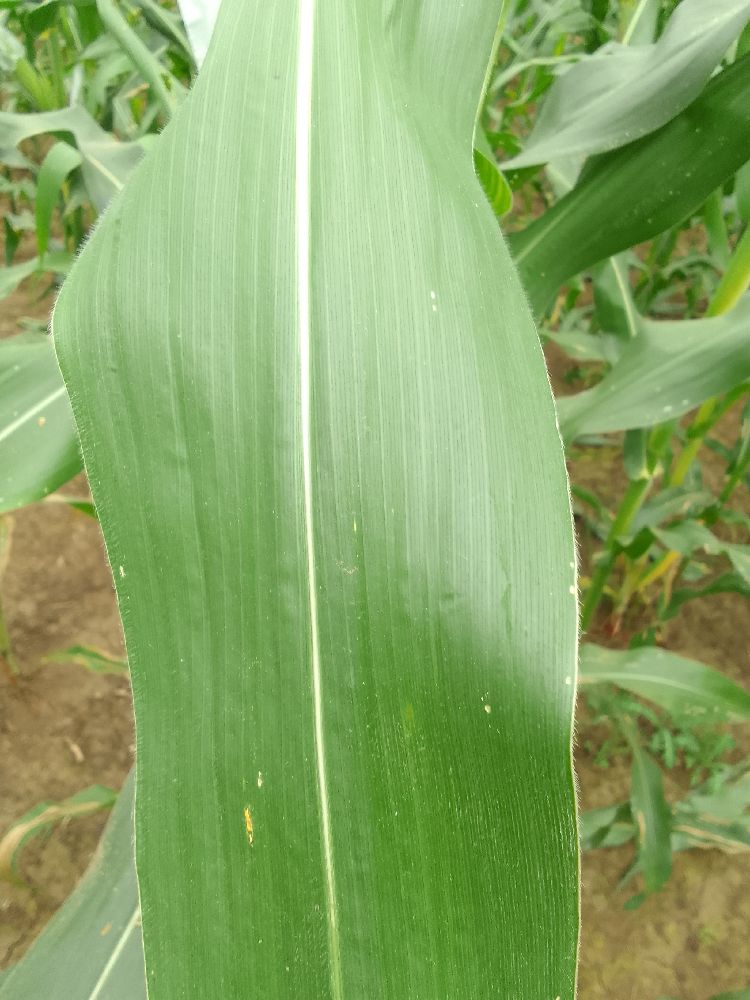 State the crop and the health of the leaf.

maize, healthy
